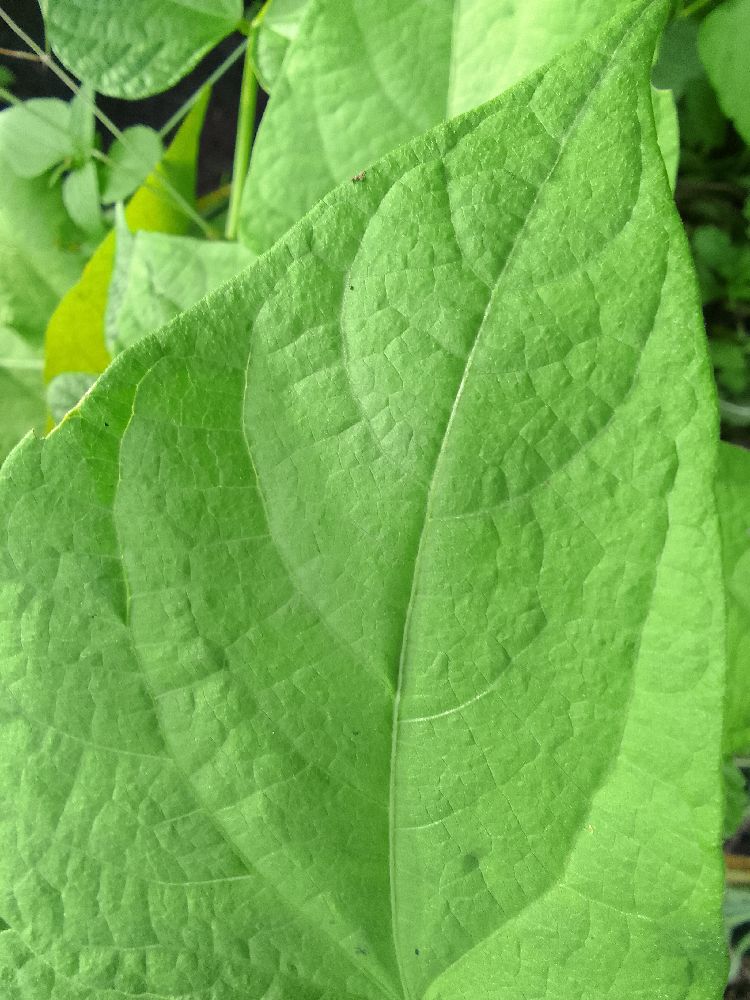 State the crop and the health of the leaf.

common bean, healthy
